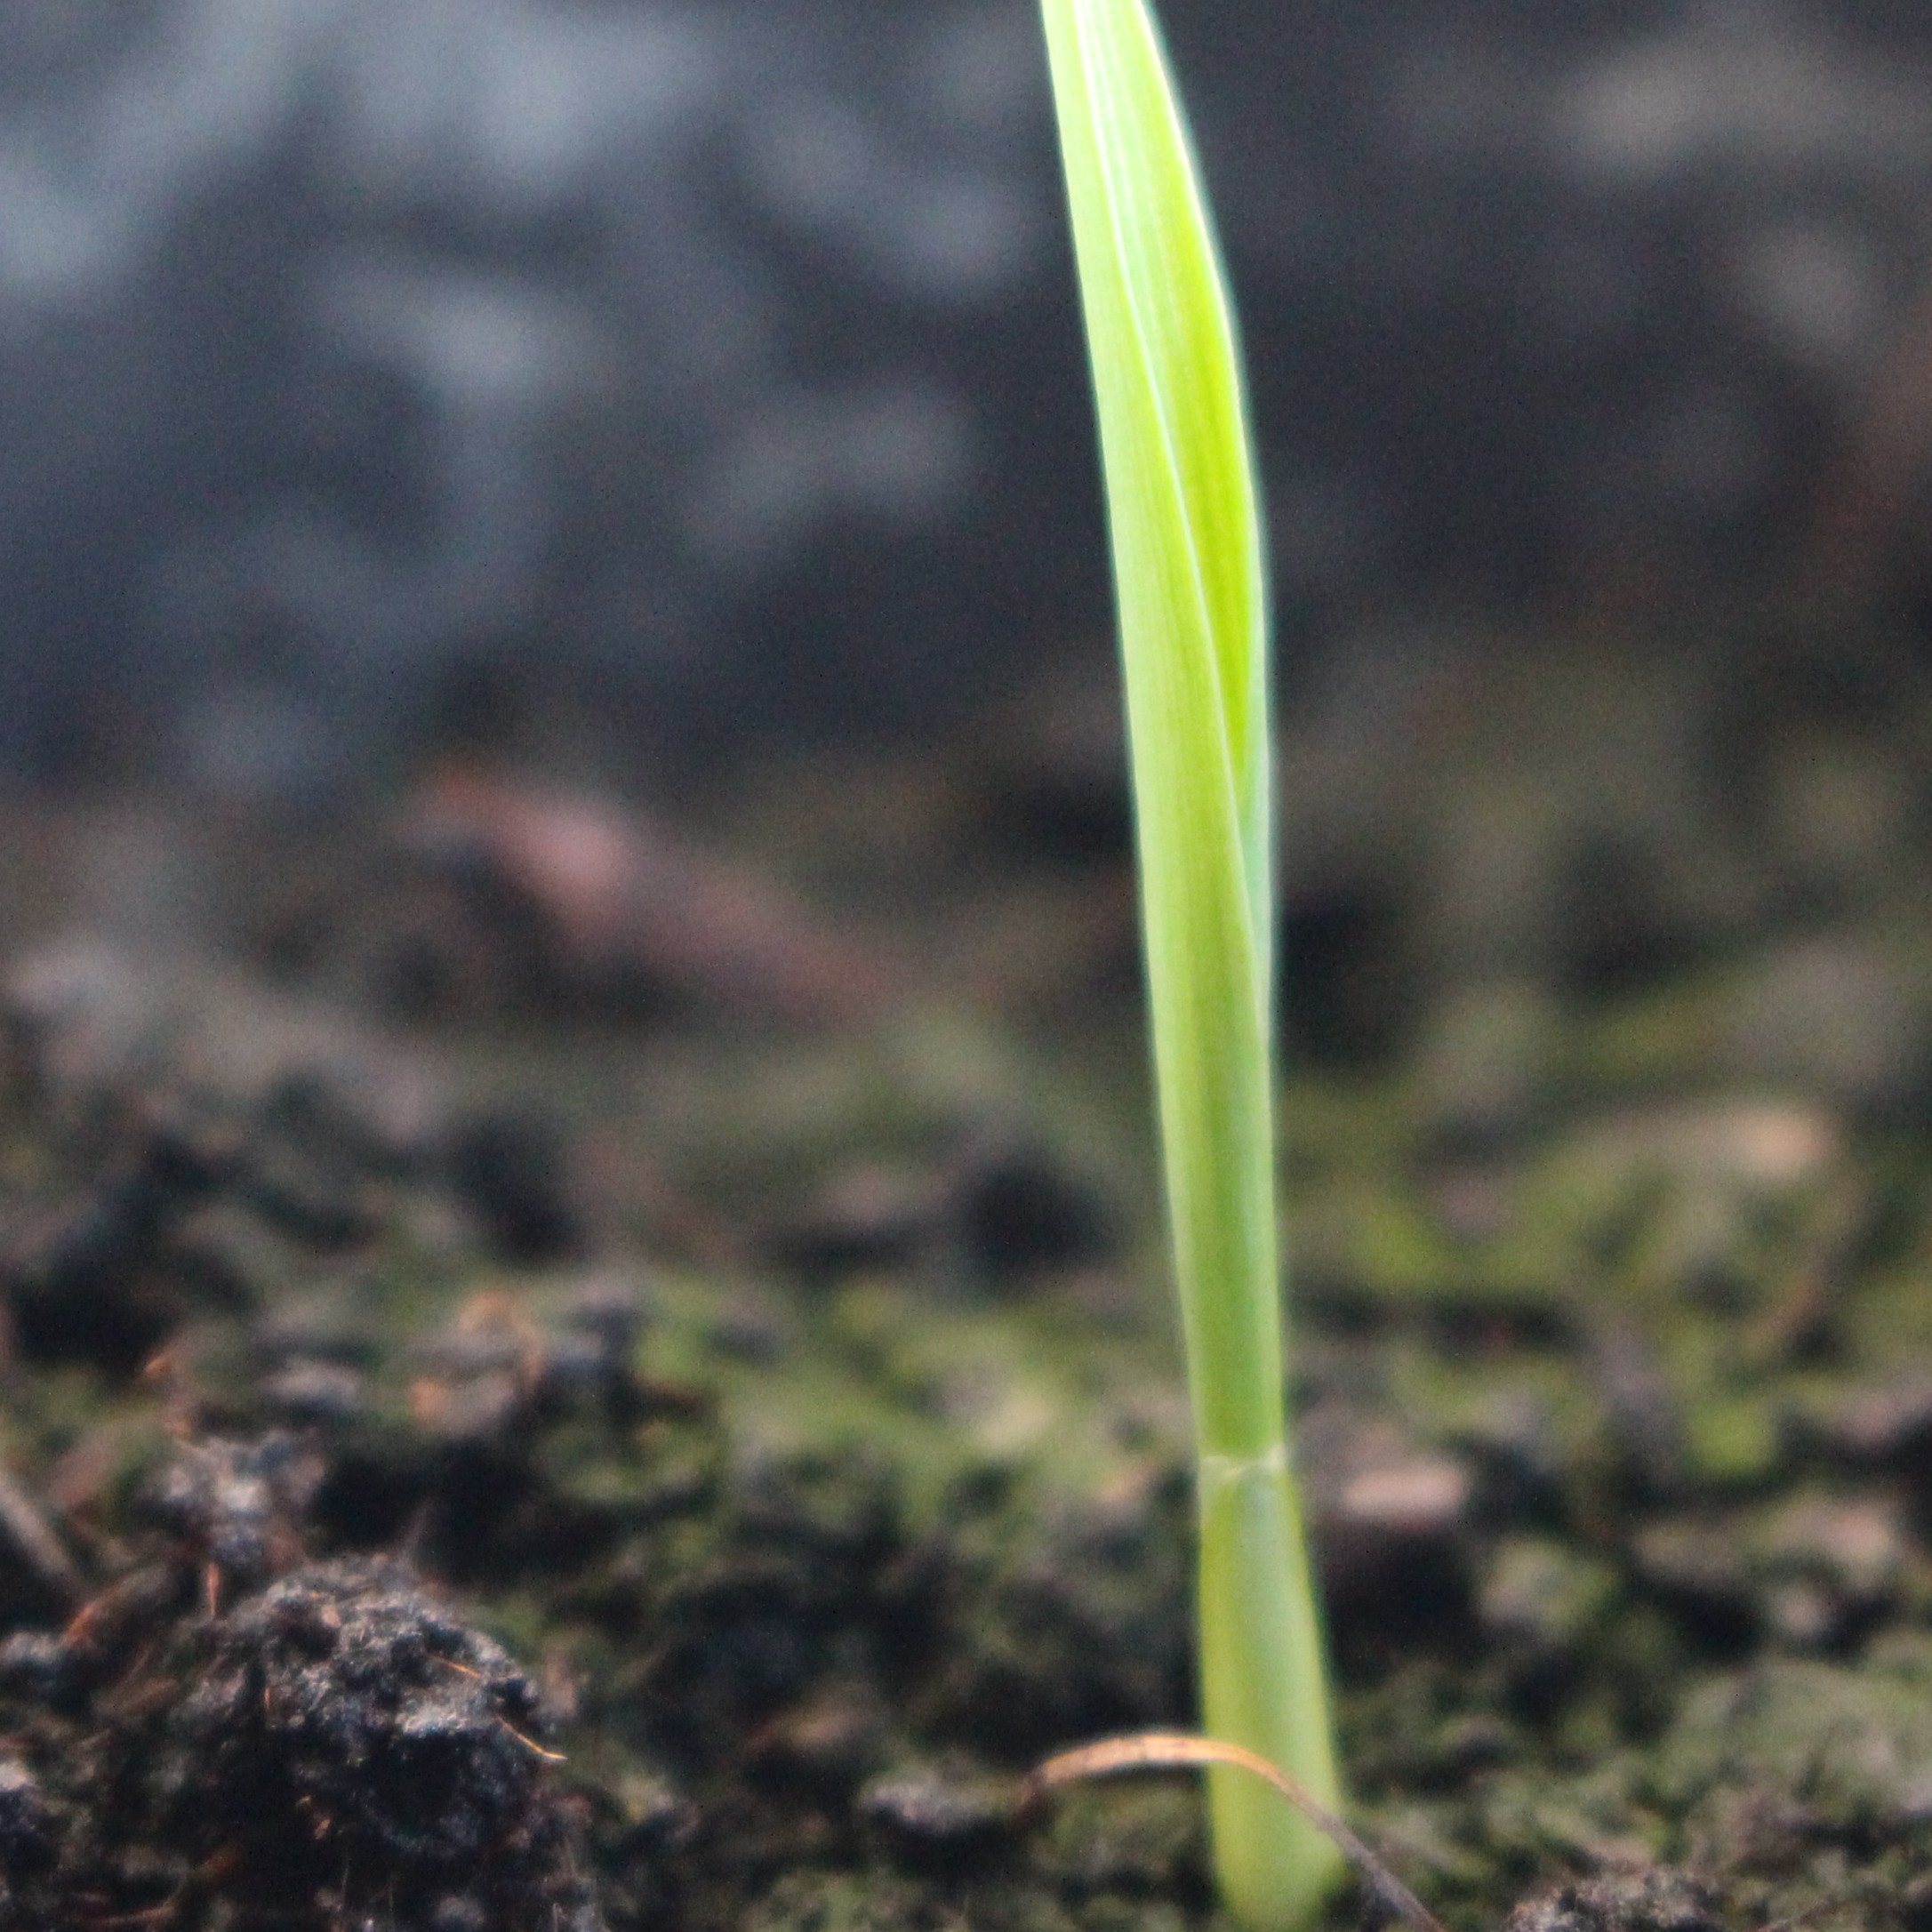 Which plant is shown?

Avena sterilis
